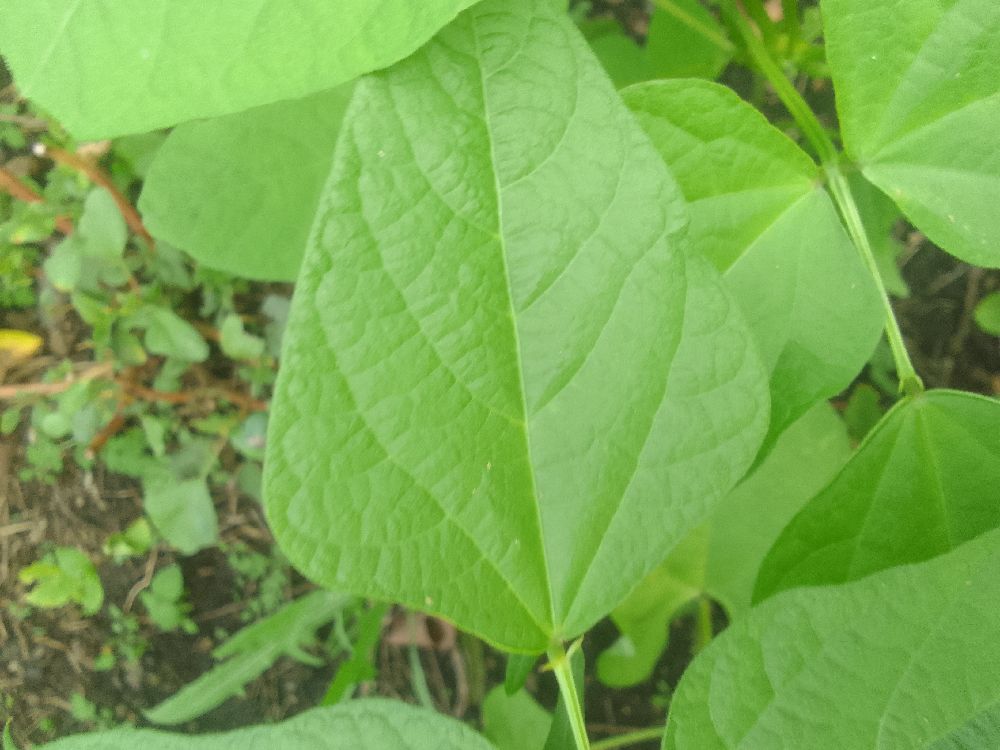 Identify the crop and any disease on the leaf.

common bean, healthy
